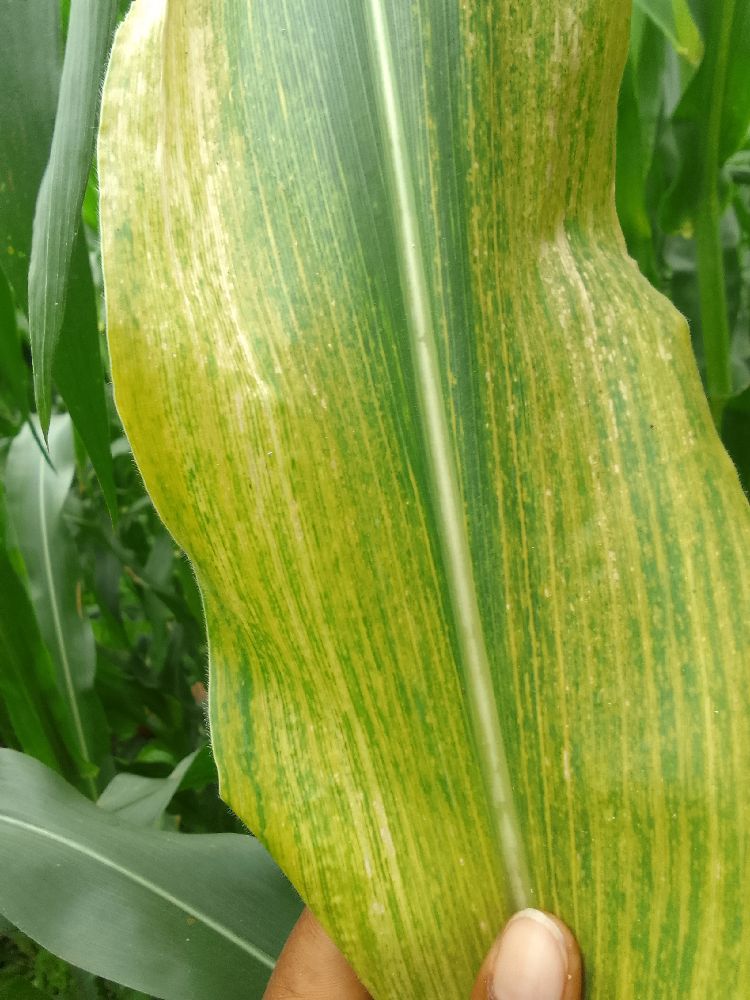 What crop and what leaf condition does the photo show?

maize, maize lethal necrosis
